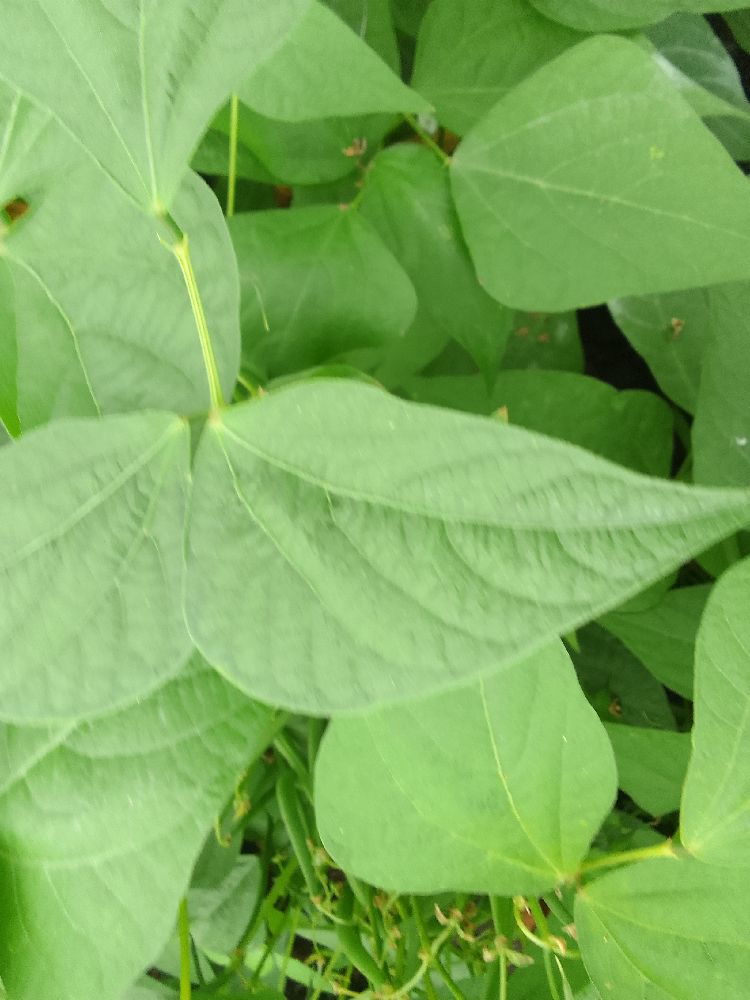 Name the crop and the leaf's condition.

common bean, healthy
